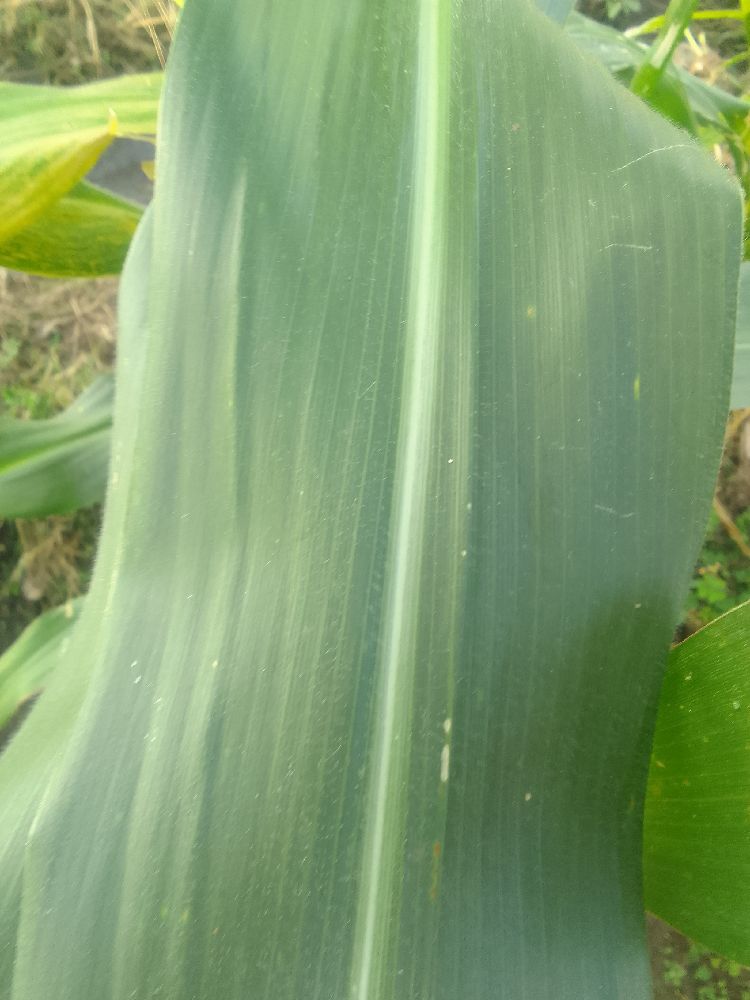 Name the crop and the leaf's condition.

maize, healthy
